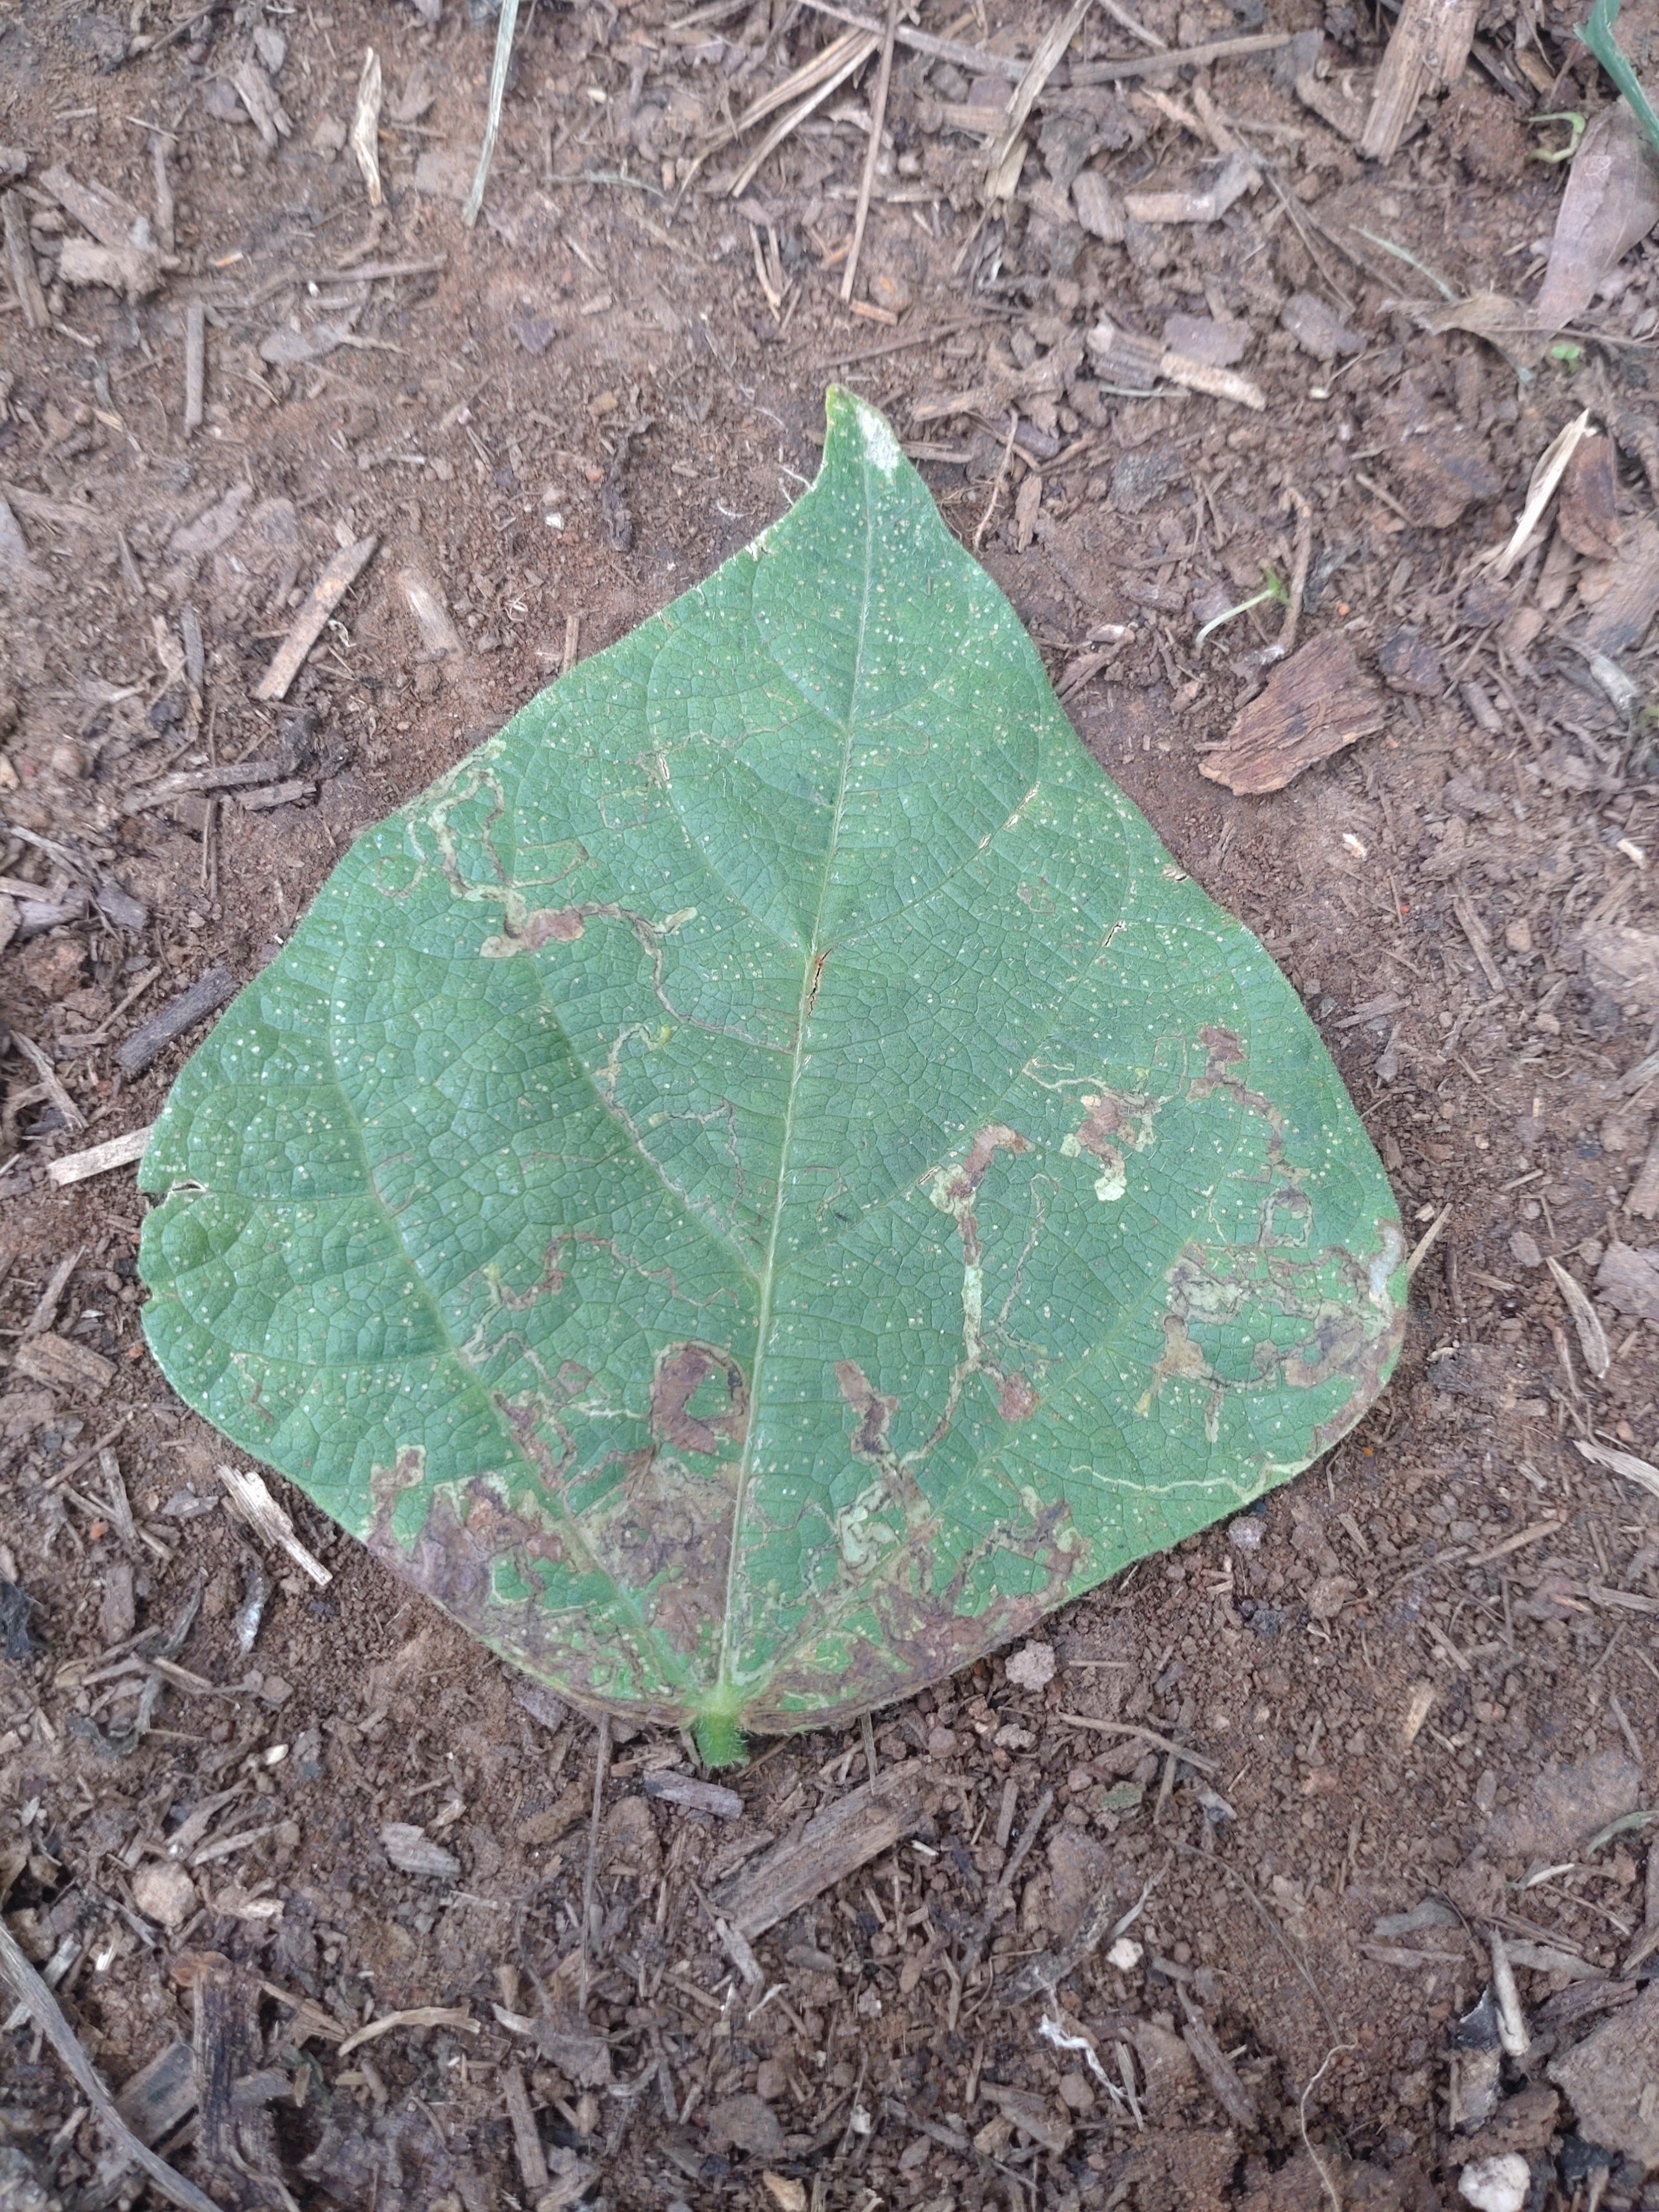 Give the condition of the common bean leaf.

anthracnose
